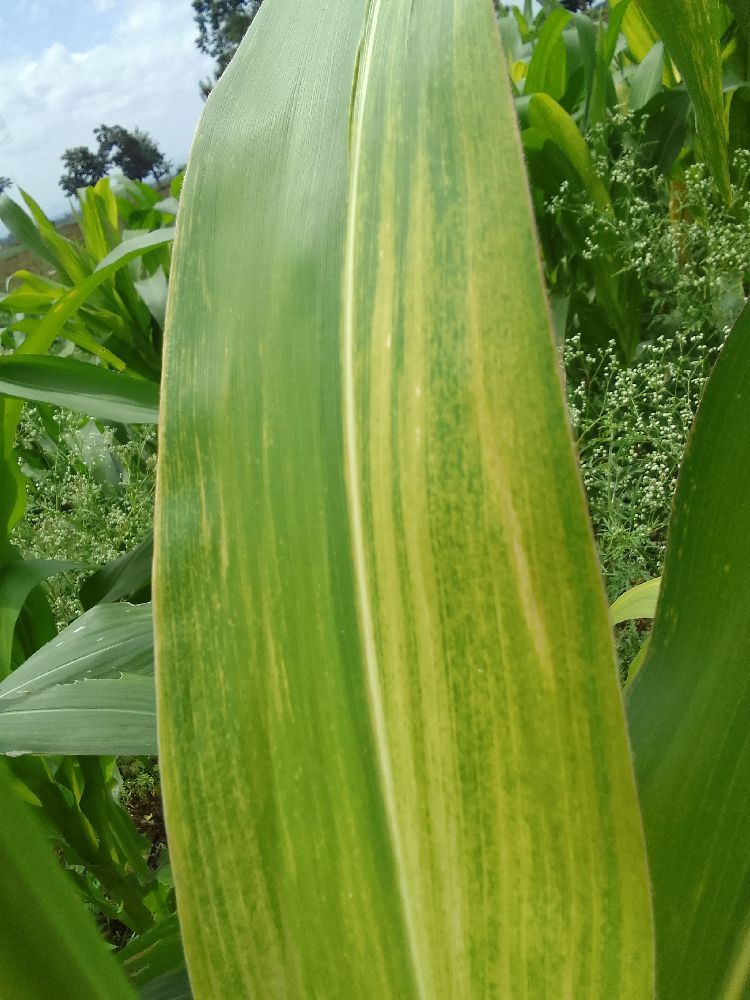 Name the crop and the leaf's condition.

maize, maize lethal necrosis
